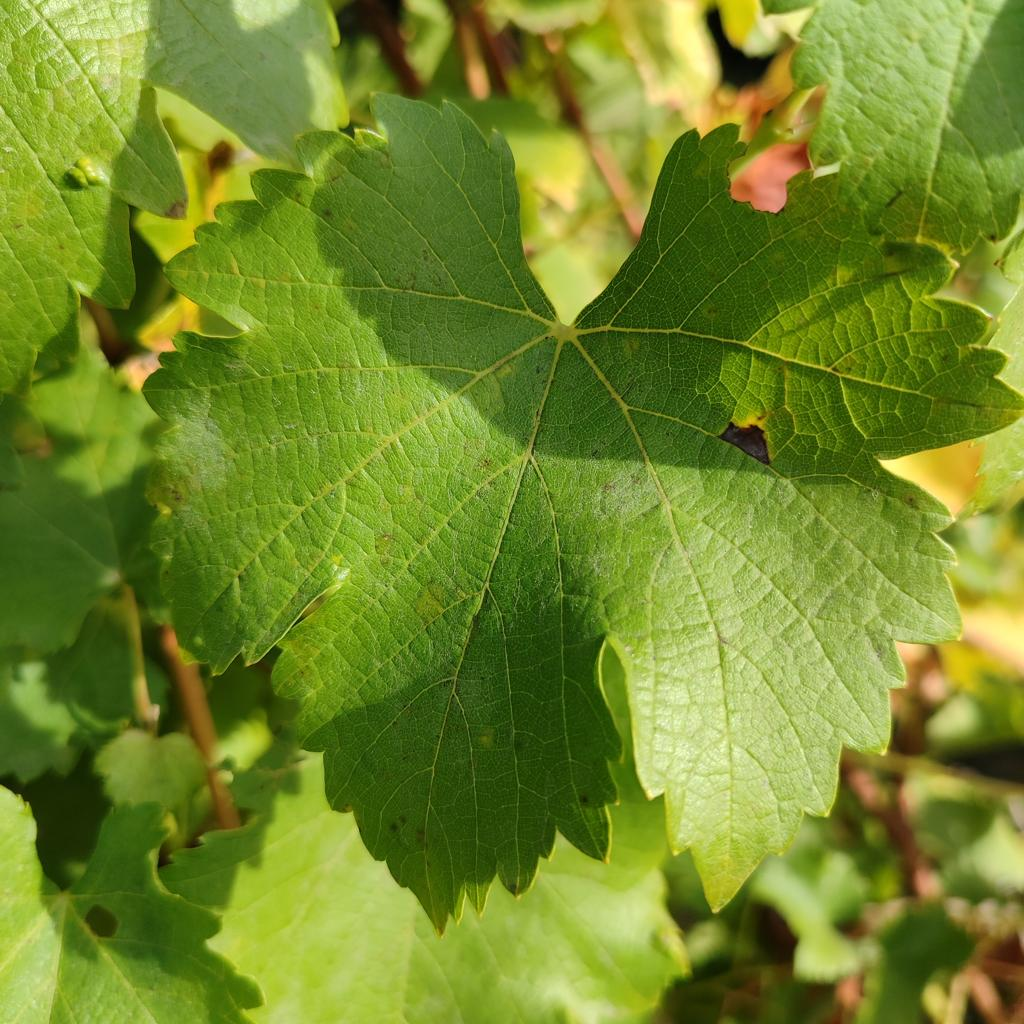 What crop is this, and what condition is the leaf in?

grapevine, powdery mildew
